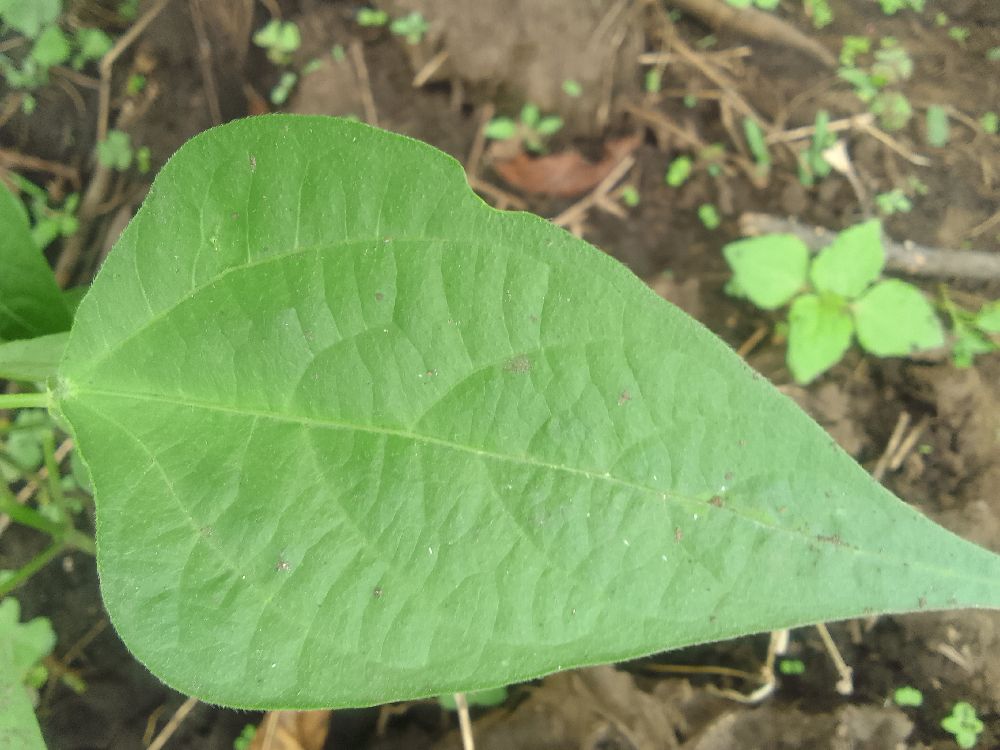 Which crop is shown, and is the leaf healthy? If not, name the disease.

common bean, healthy
